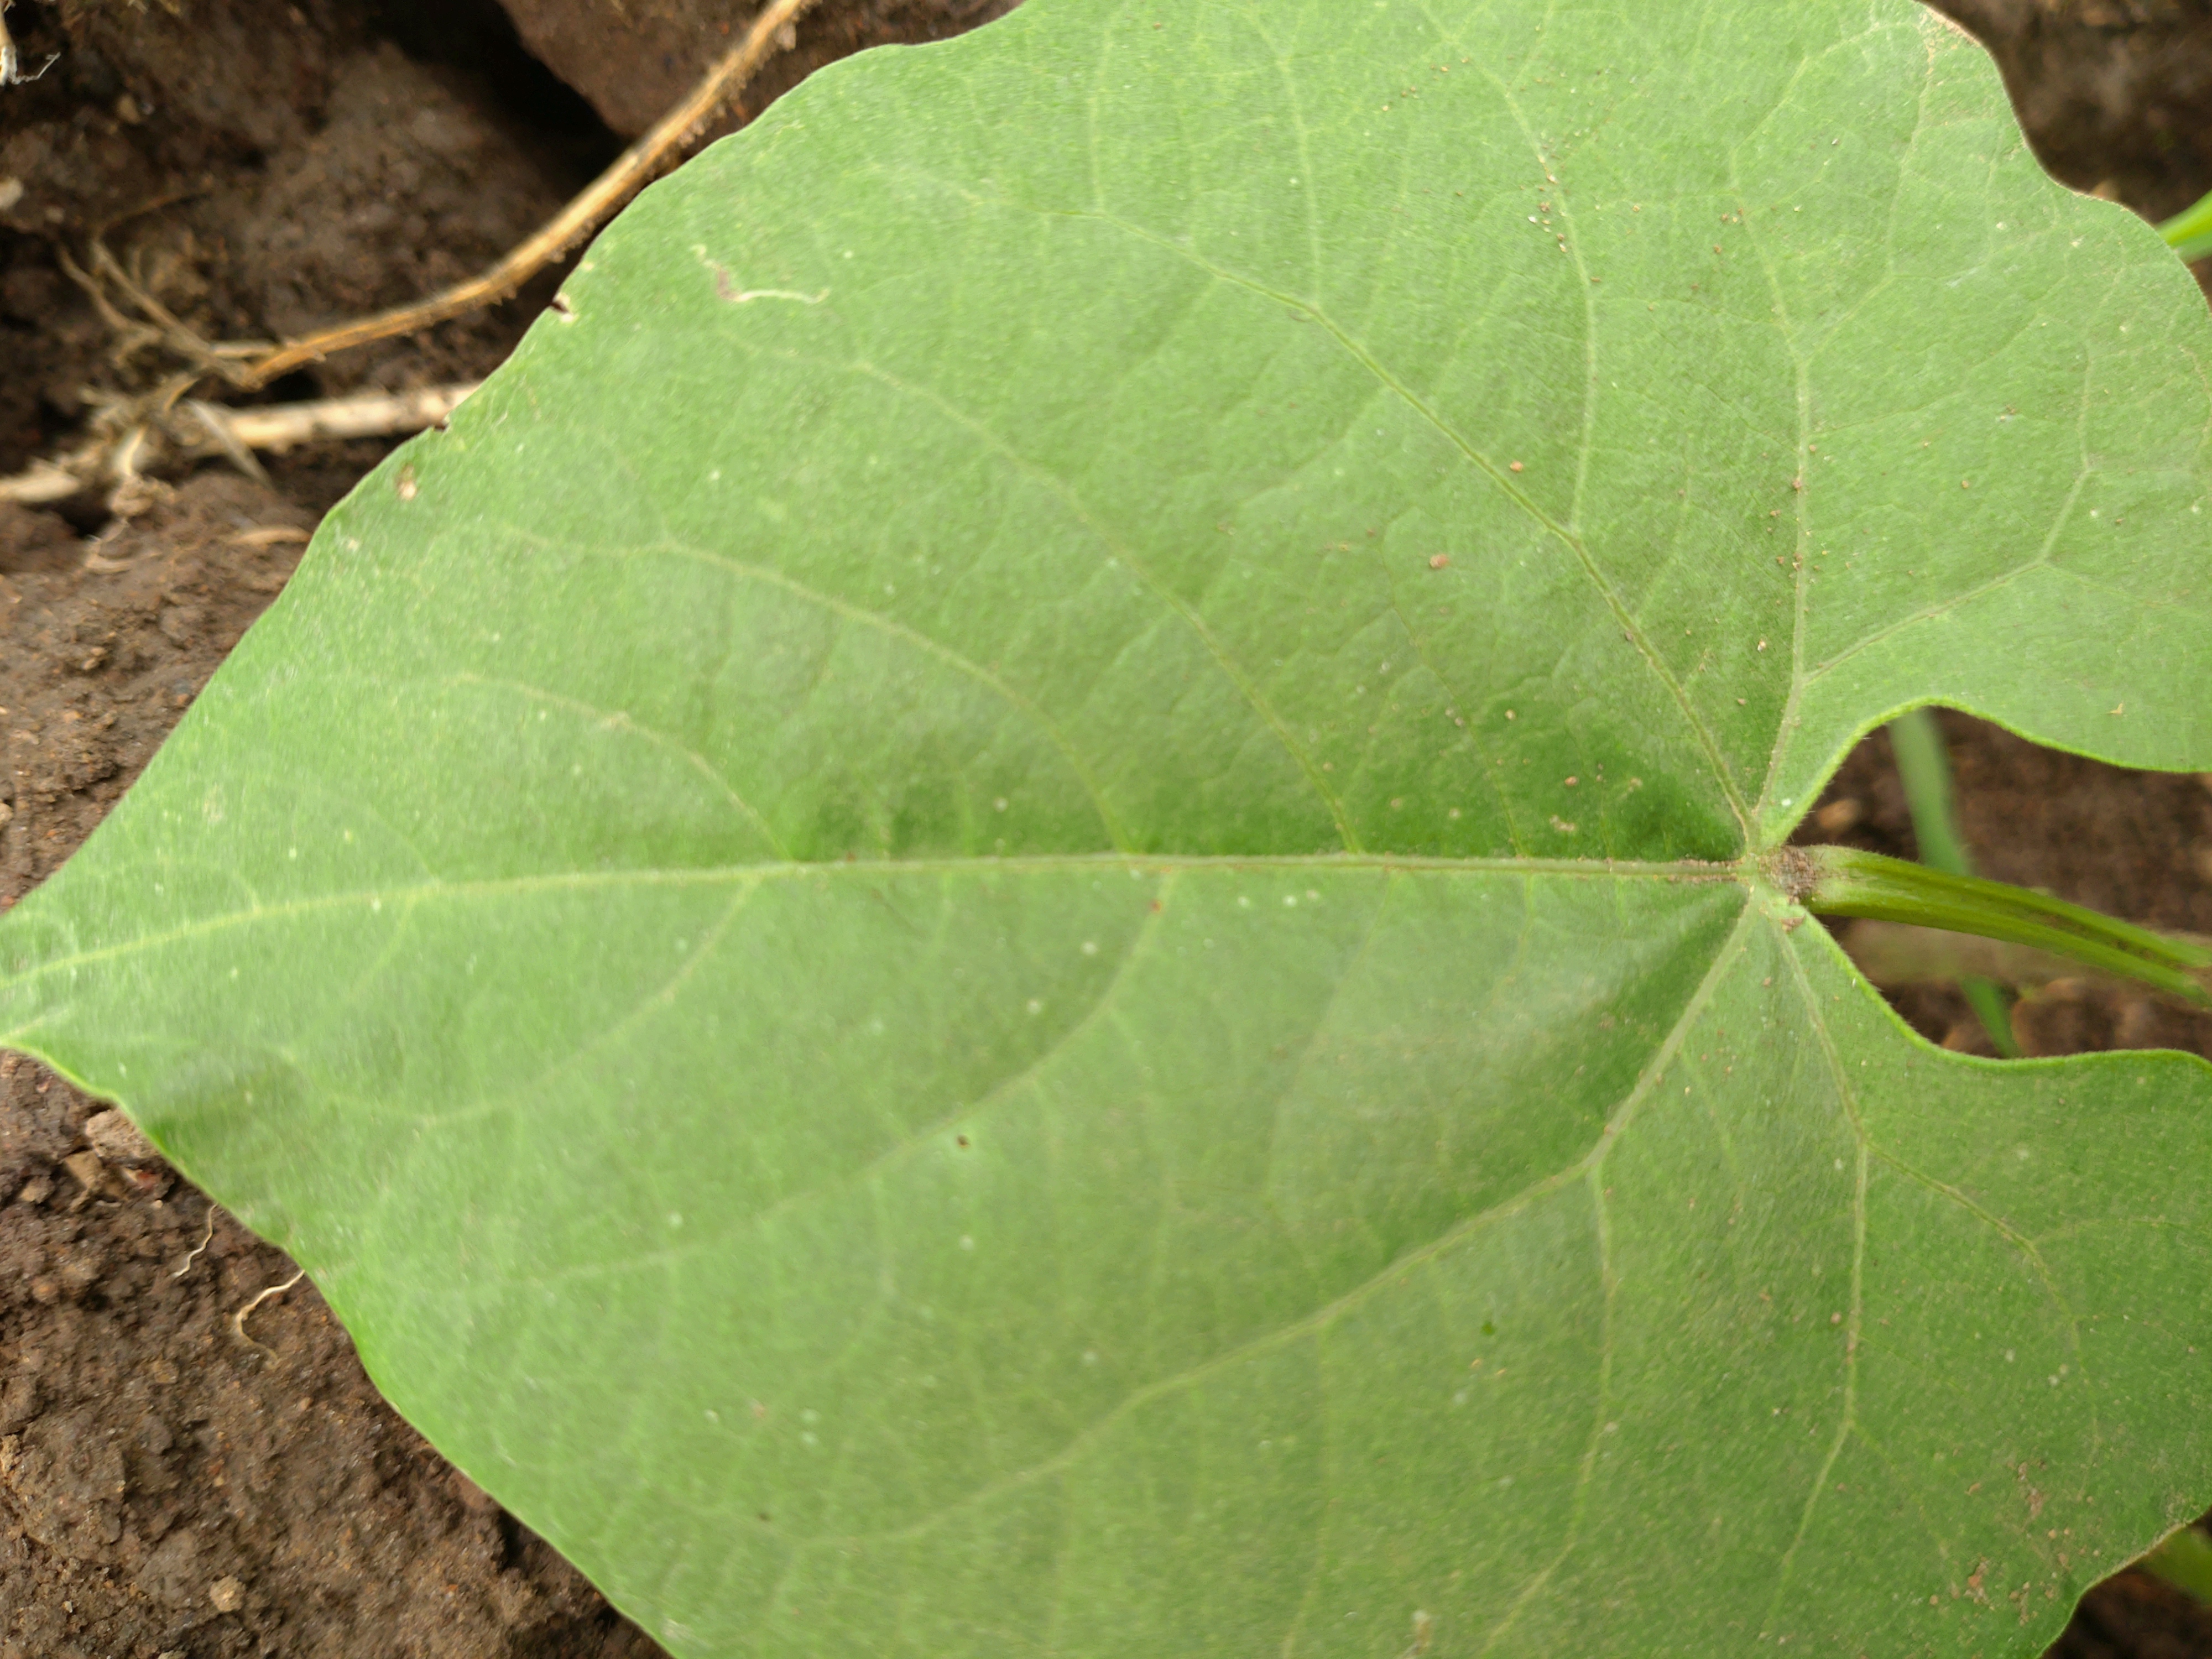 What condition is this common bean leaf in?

healthy
